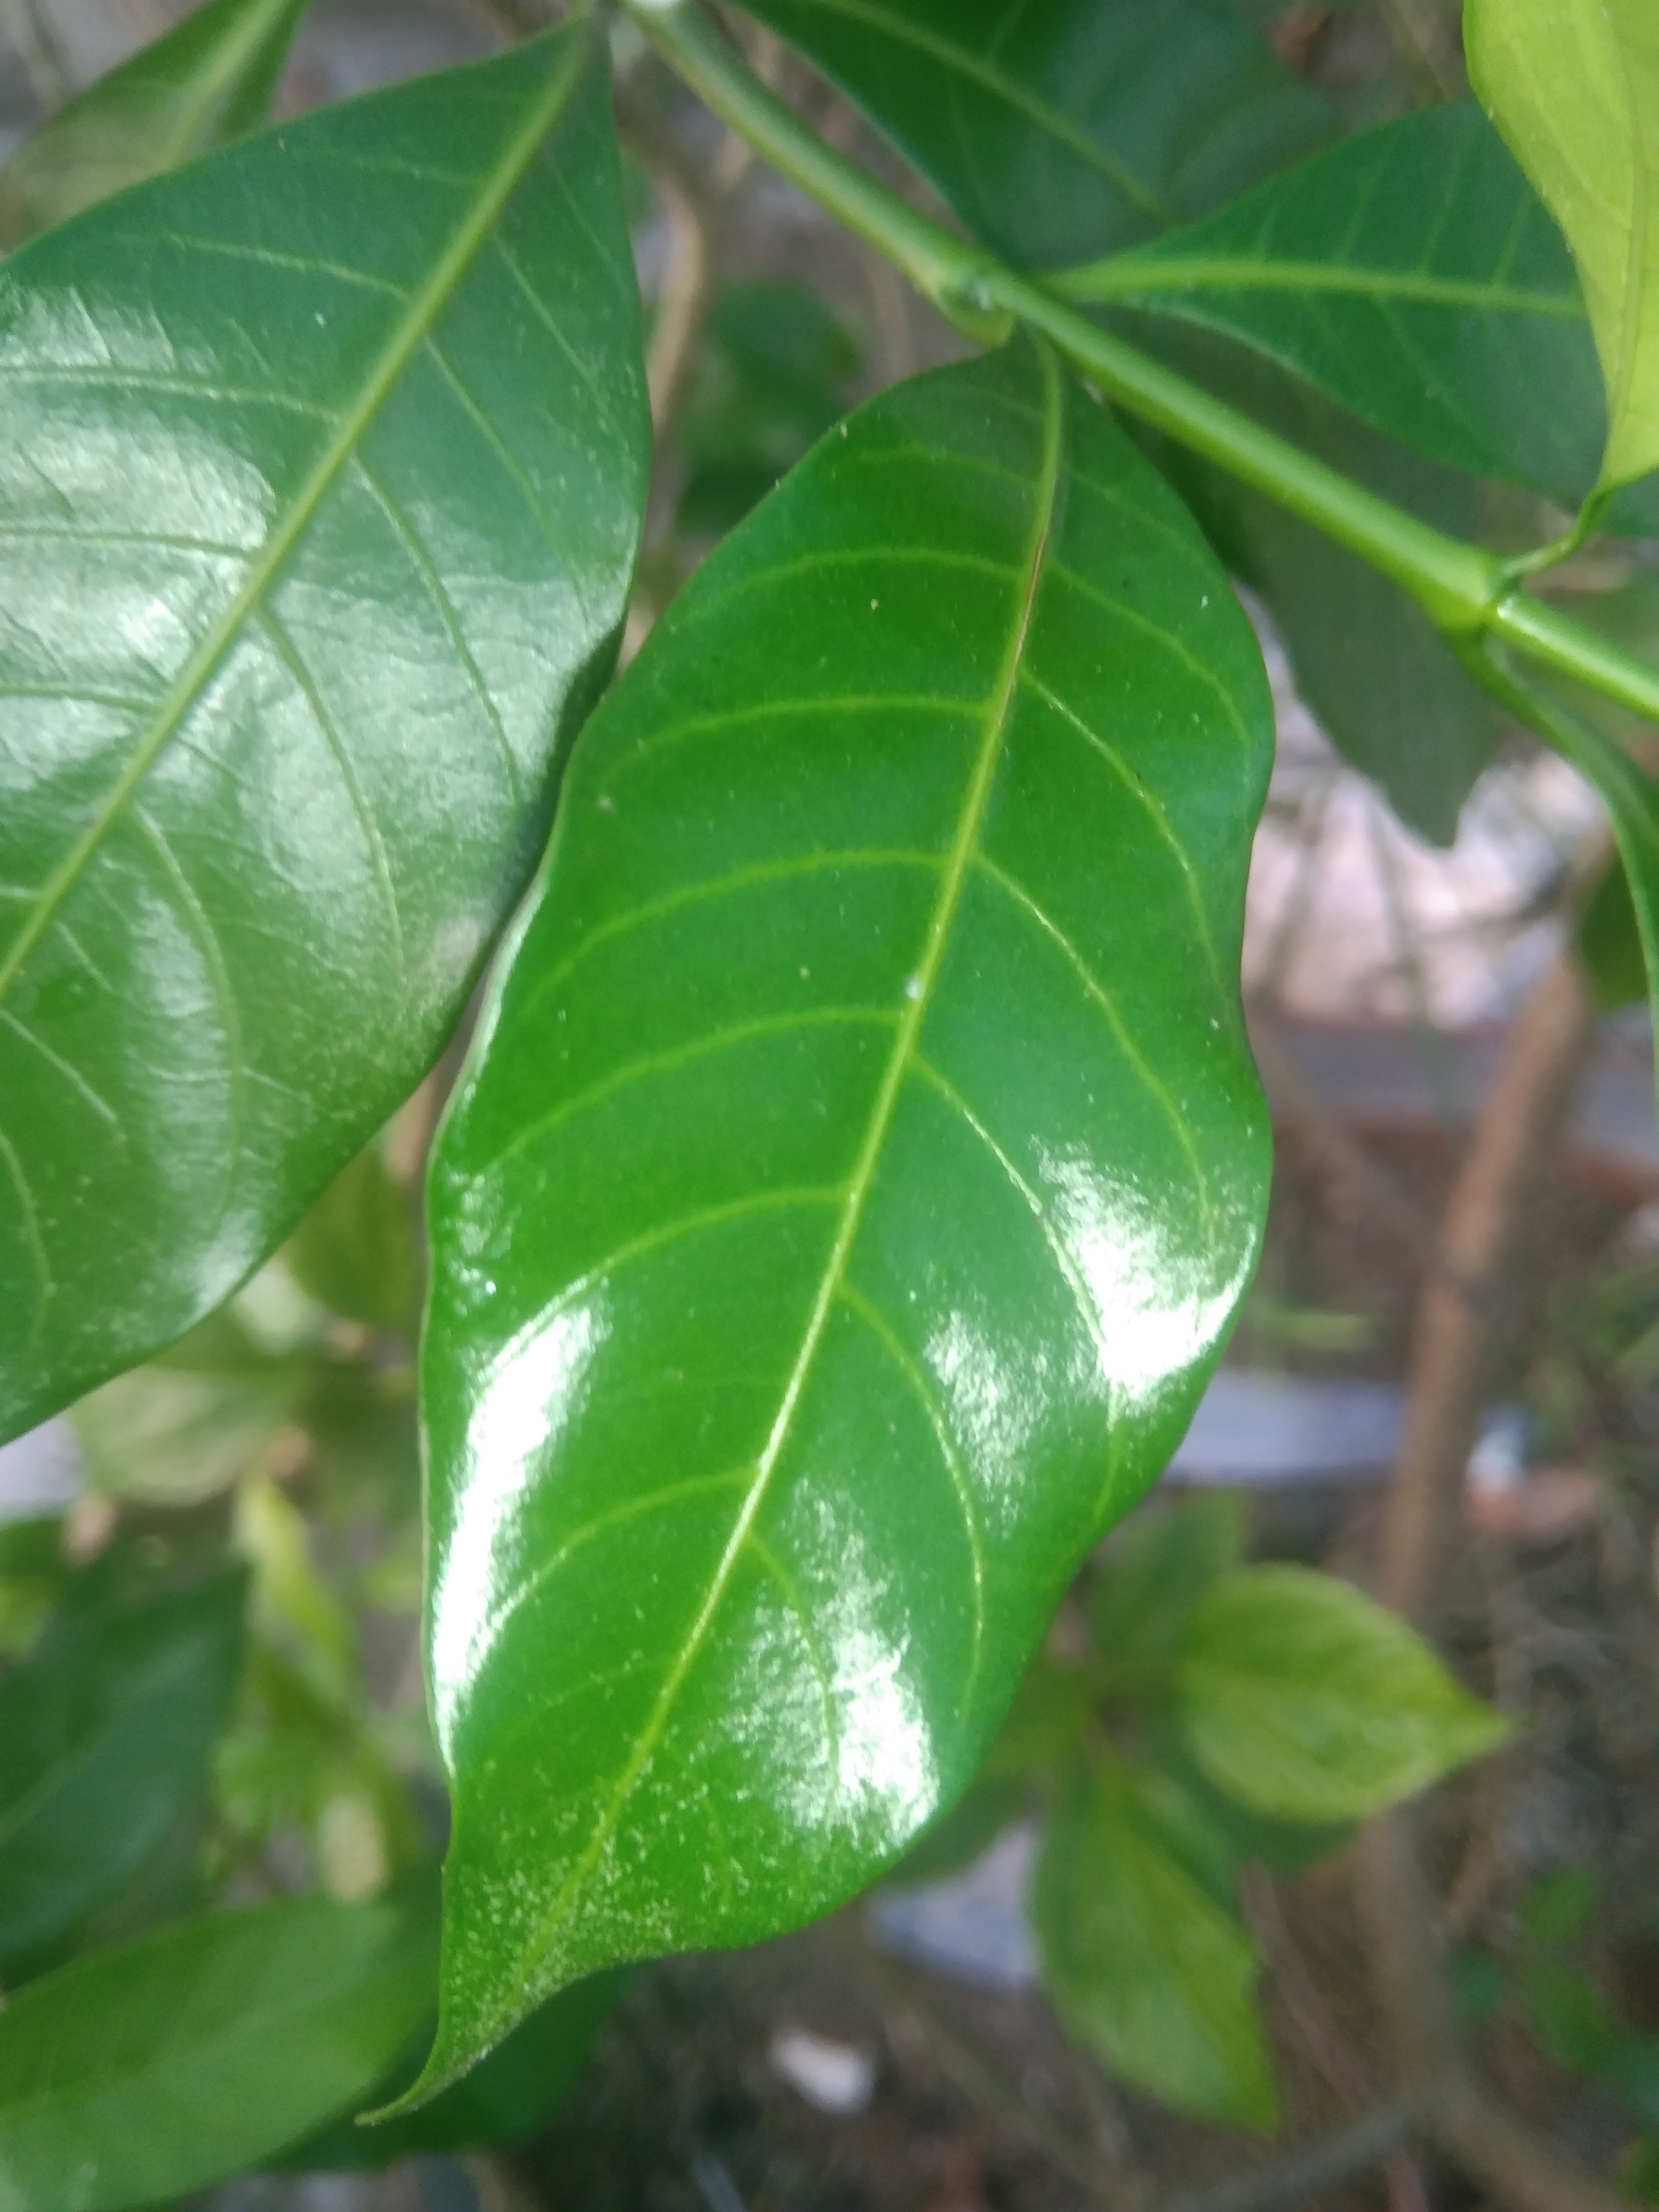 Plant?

togor
